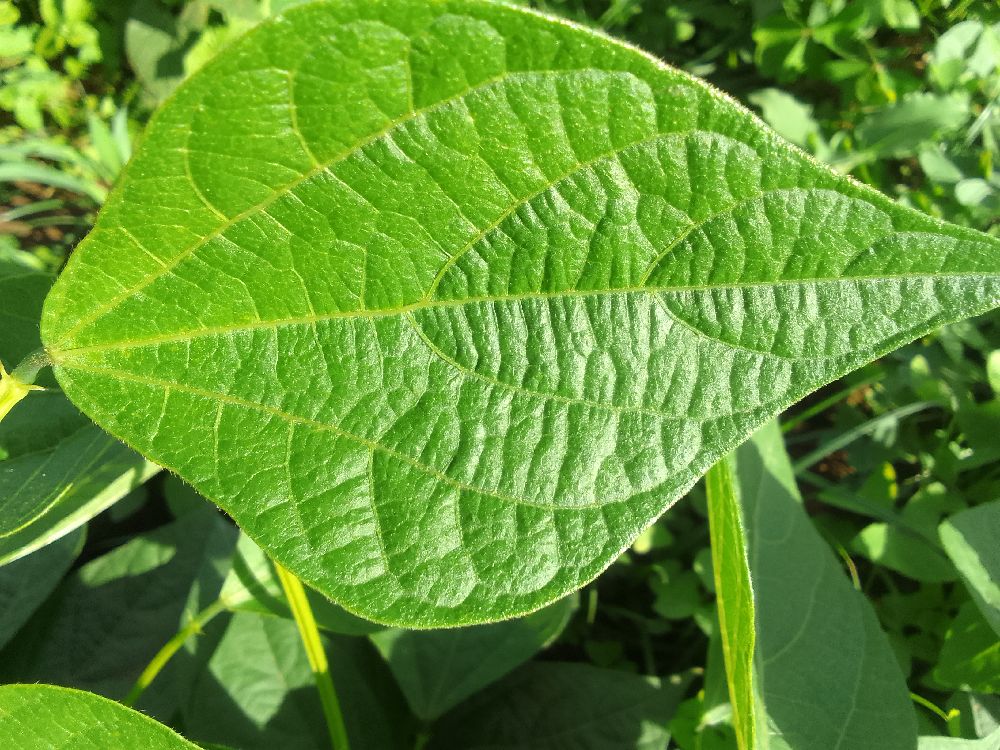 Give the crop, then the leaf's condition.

common bean, healthy
